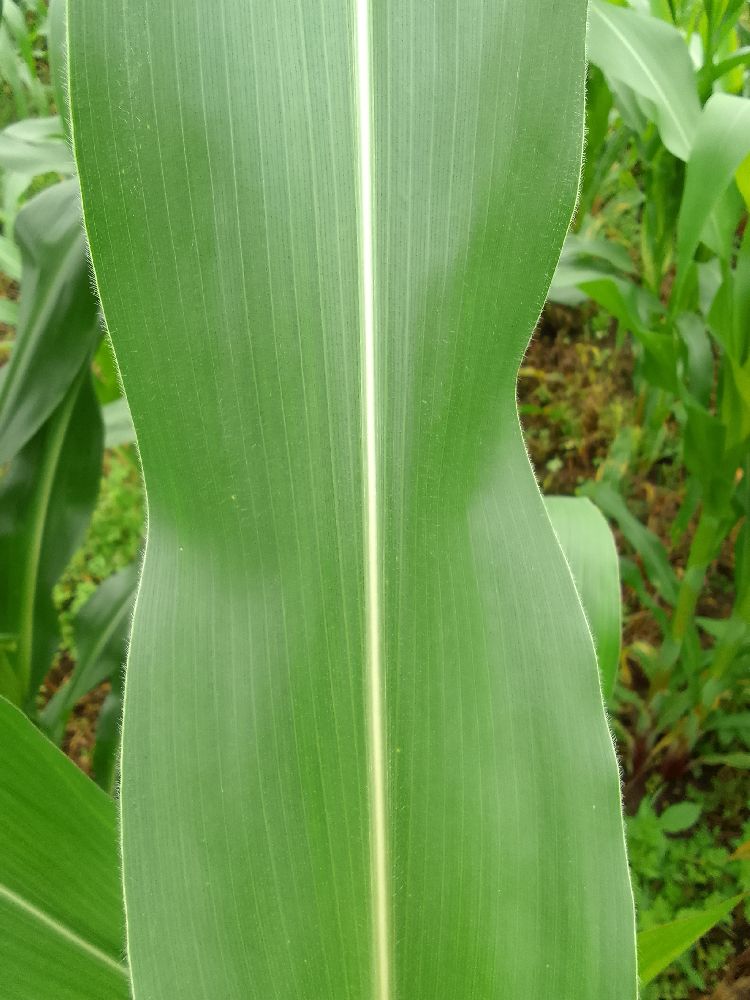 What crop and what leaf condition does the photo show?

maize, healthy
